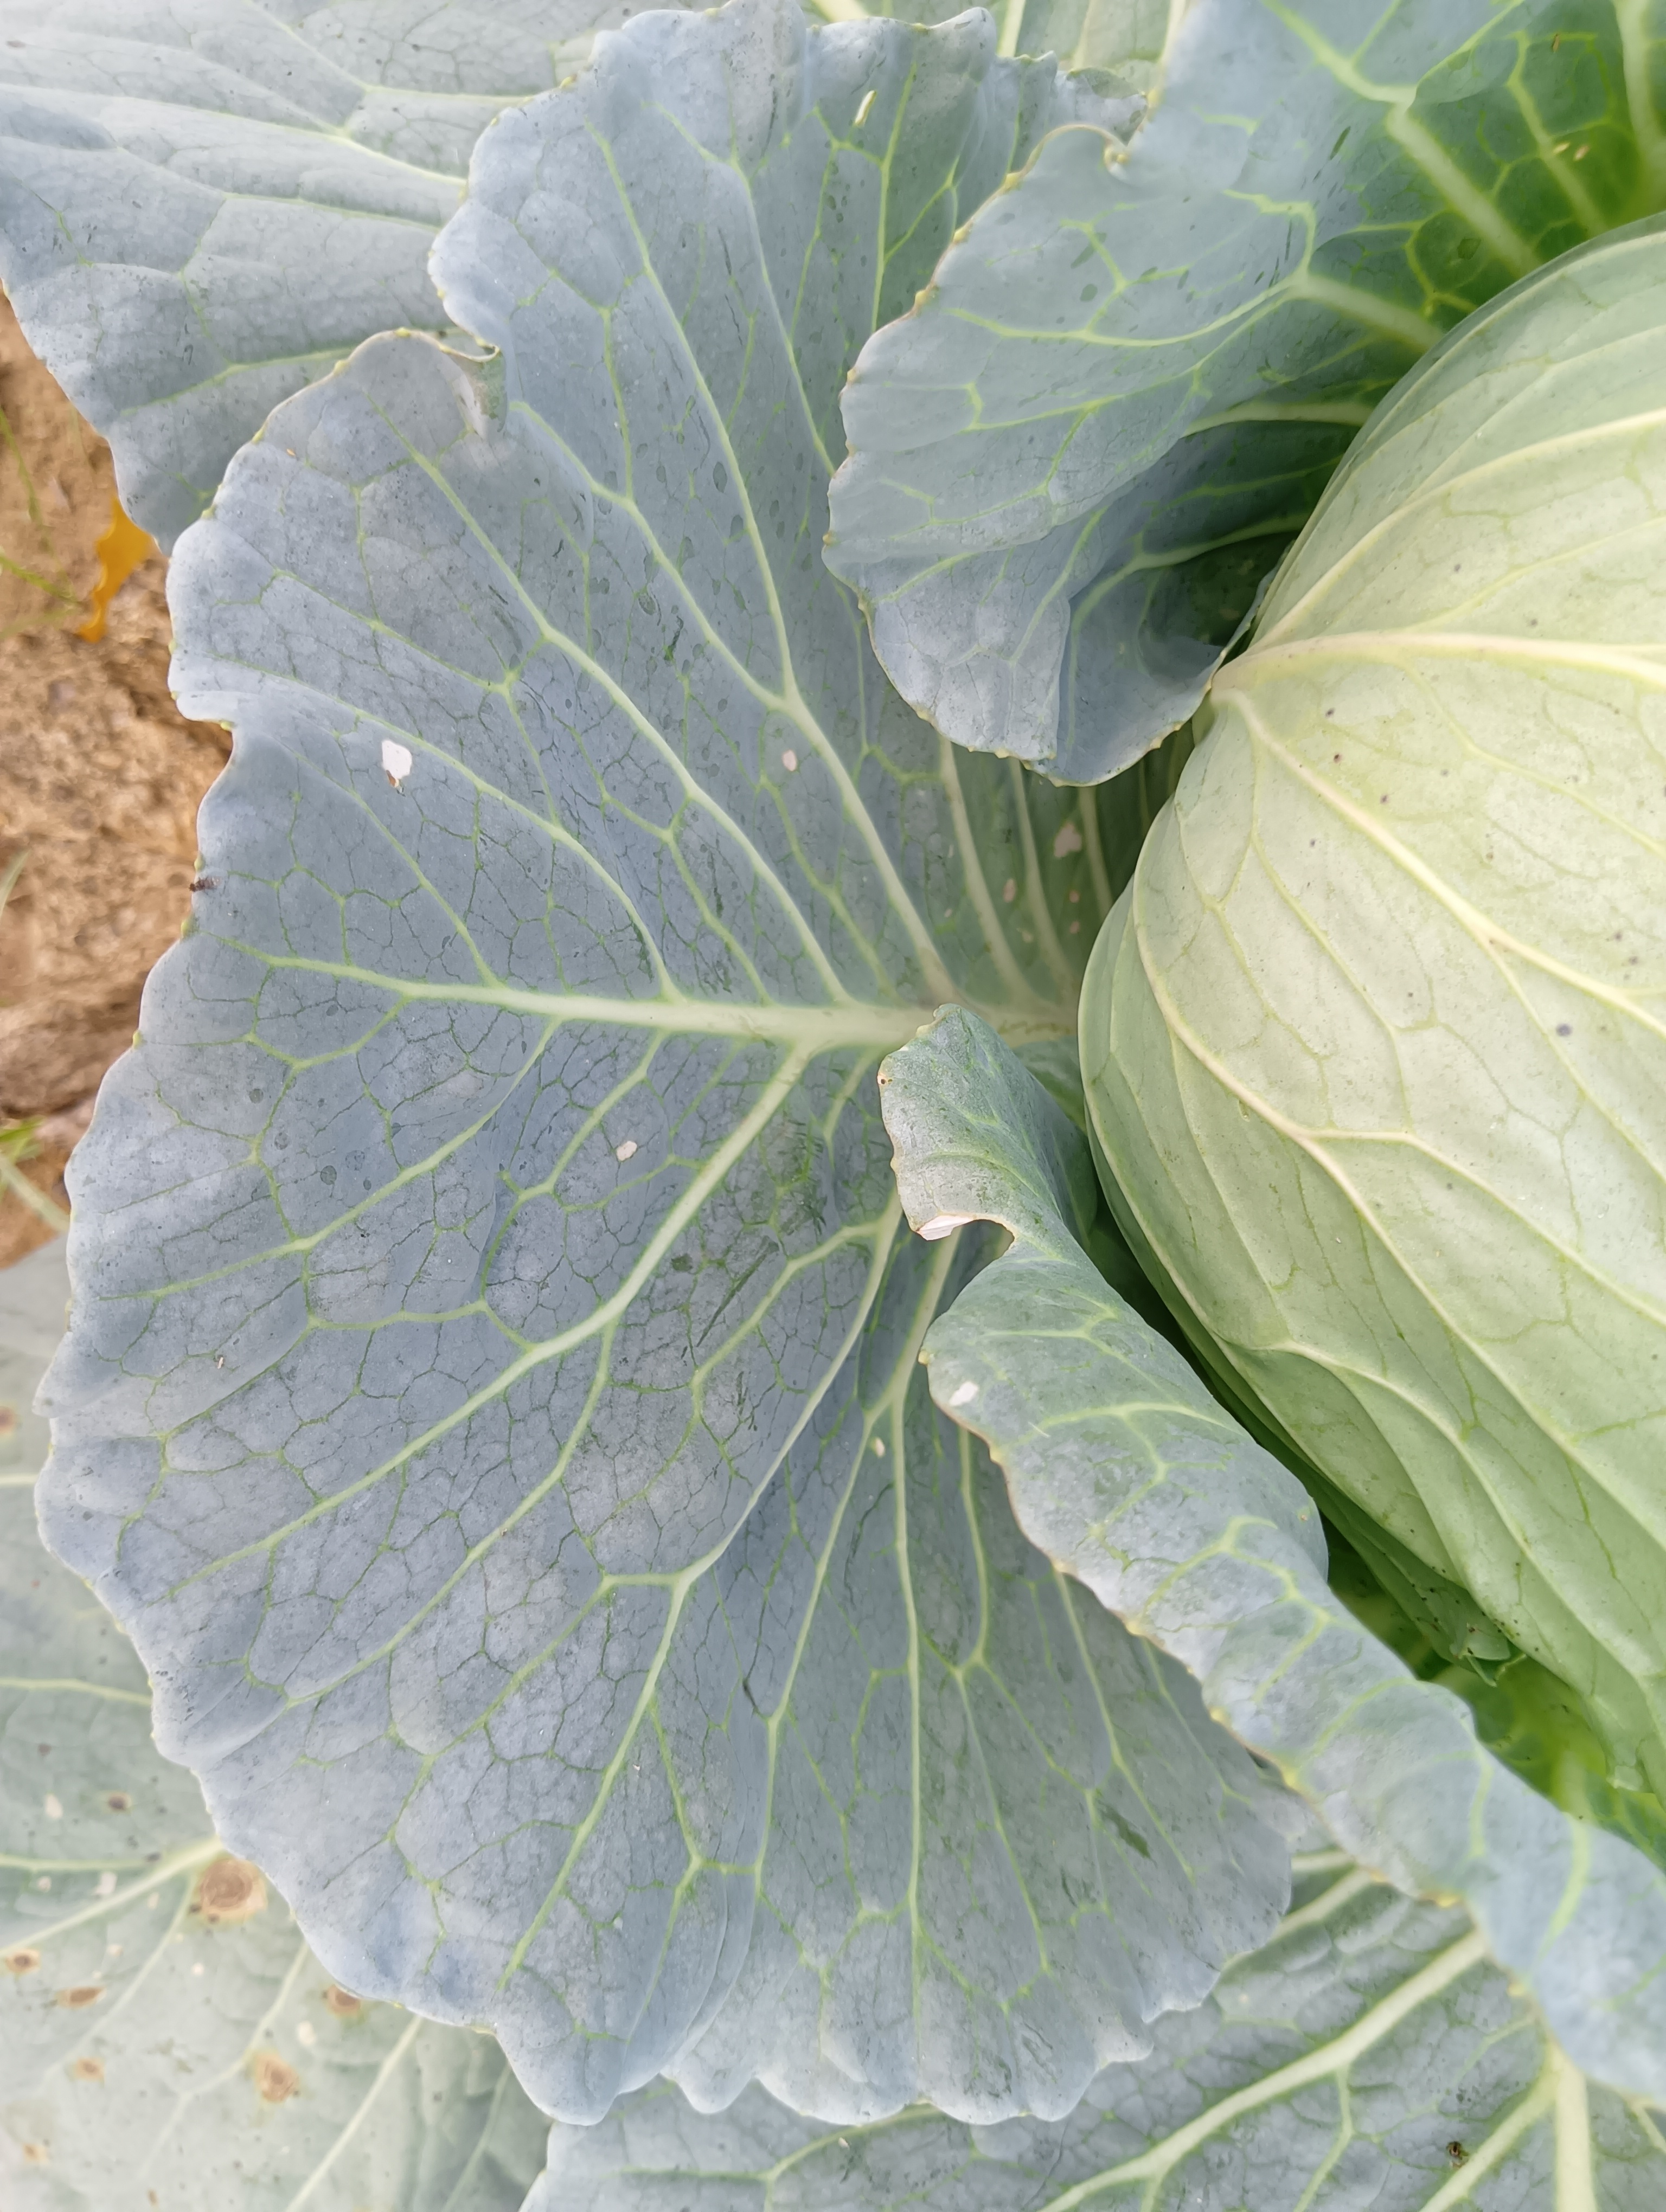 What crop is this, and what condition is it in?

cabbage, healthy
